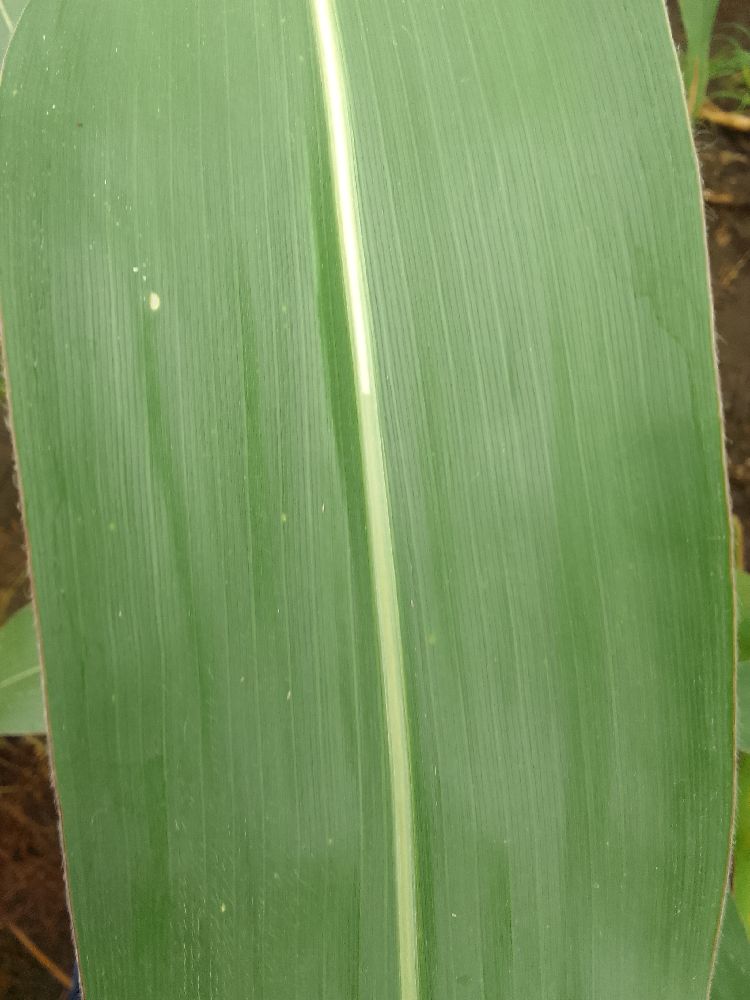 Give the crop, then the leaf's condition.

maize, healthy
